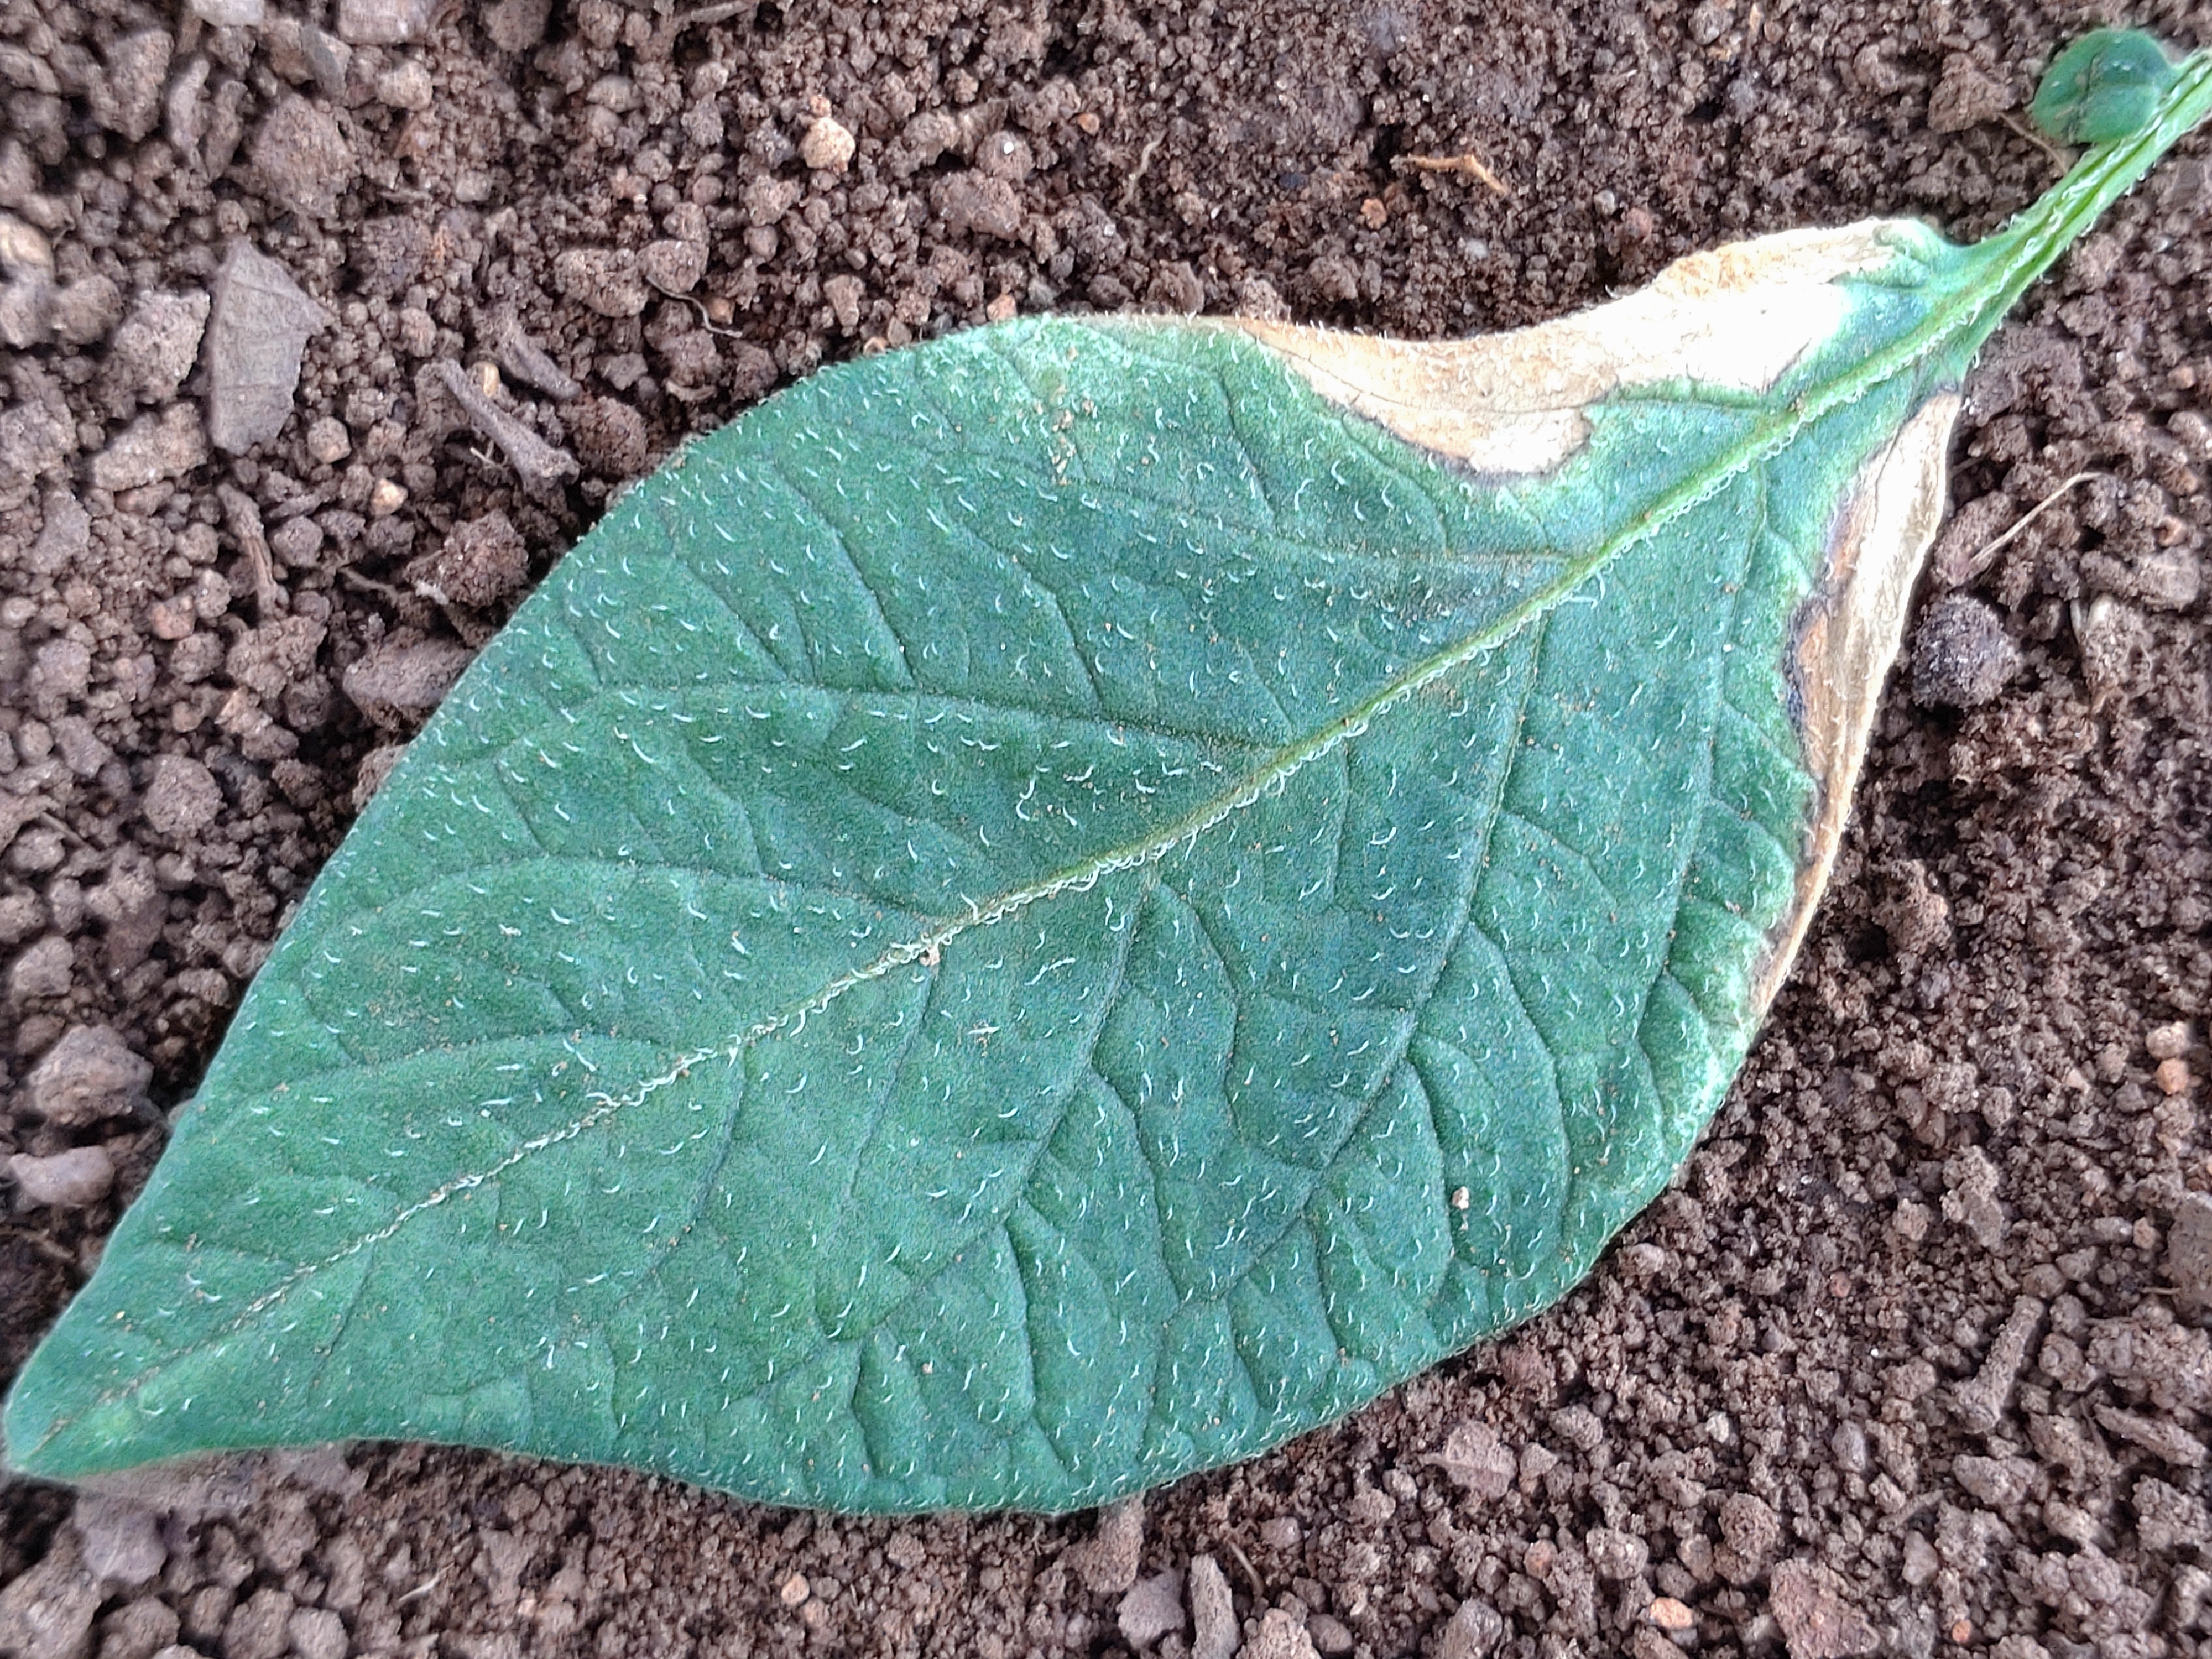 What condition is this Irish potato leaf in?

early blight
